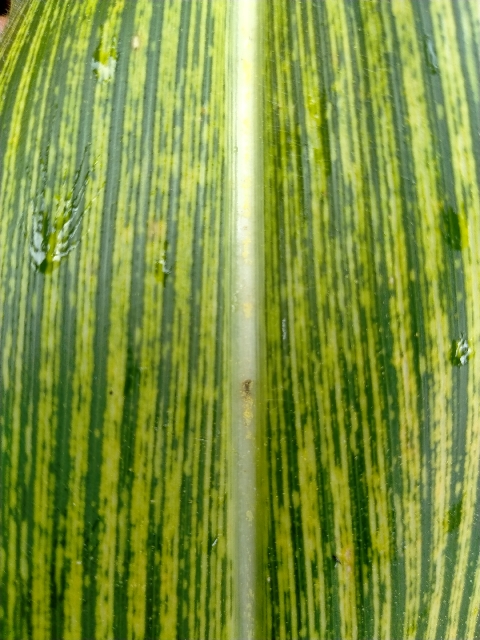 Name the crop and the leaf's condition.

maize, maize streak virus
